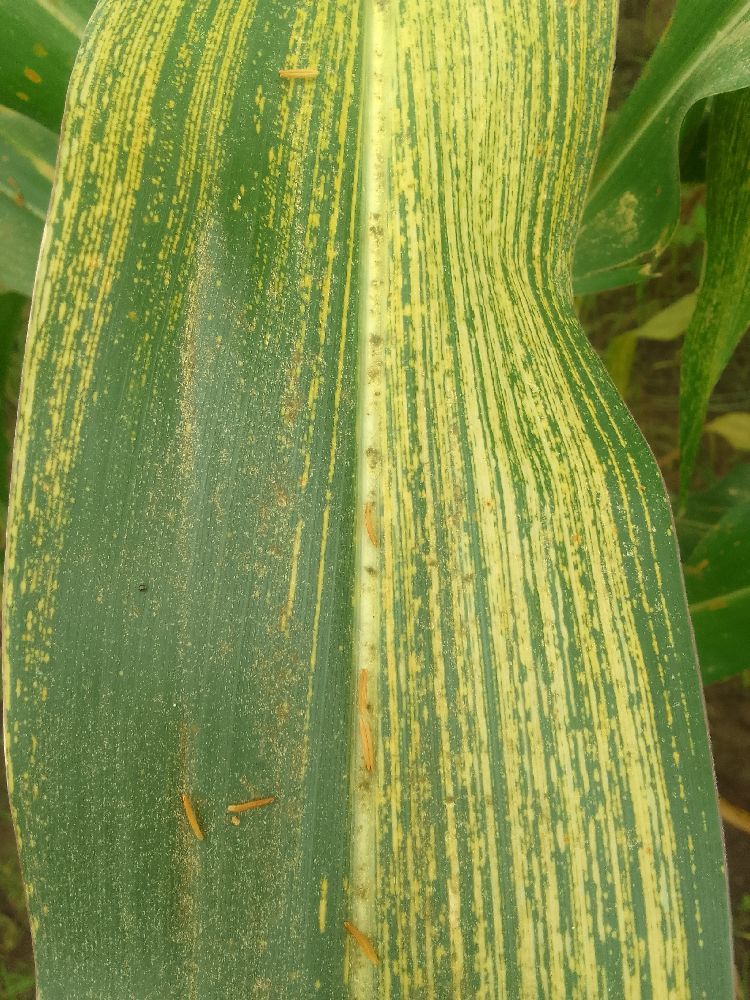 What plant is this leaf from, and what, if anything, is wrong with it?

maize, maize streak virus
